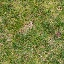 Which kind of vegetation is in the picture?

grass
